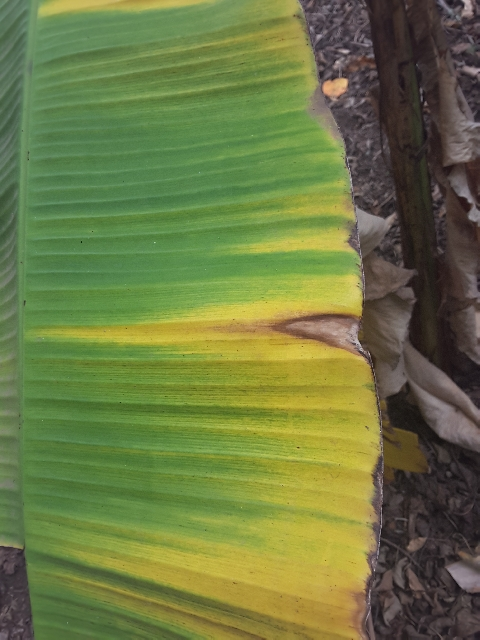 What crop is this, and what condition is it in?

banana, fusarium wilt race 1
